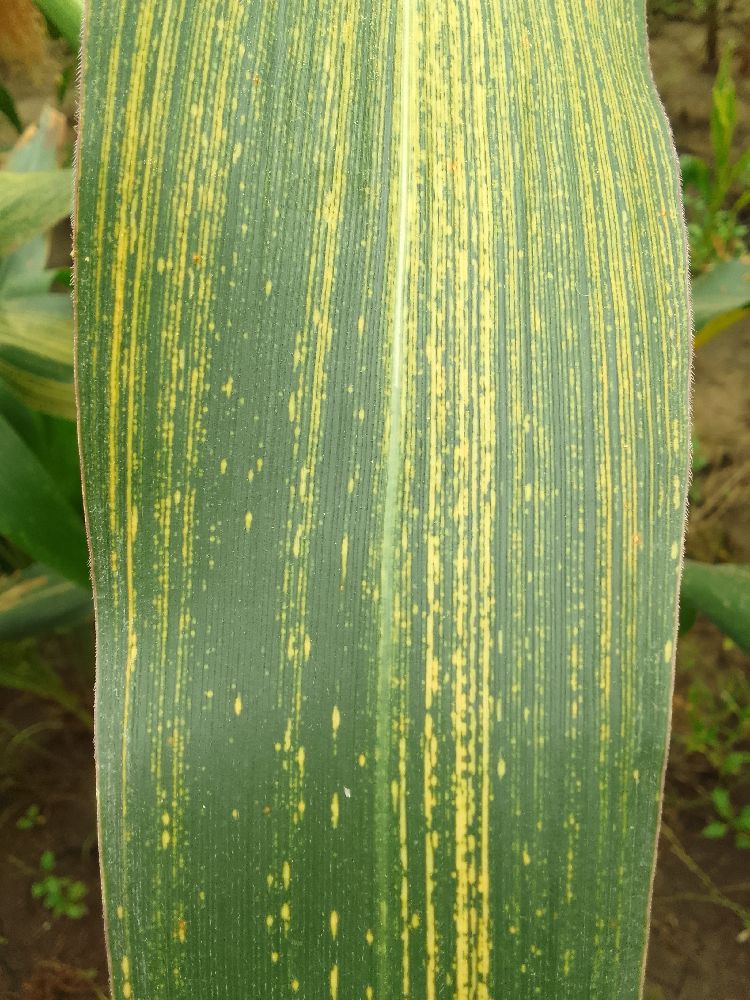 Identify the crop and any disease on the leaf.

maize, maize streak virus
